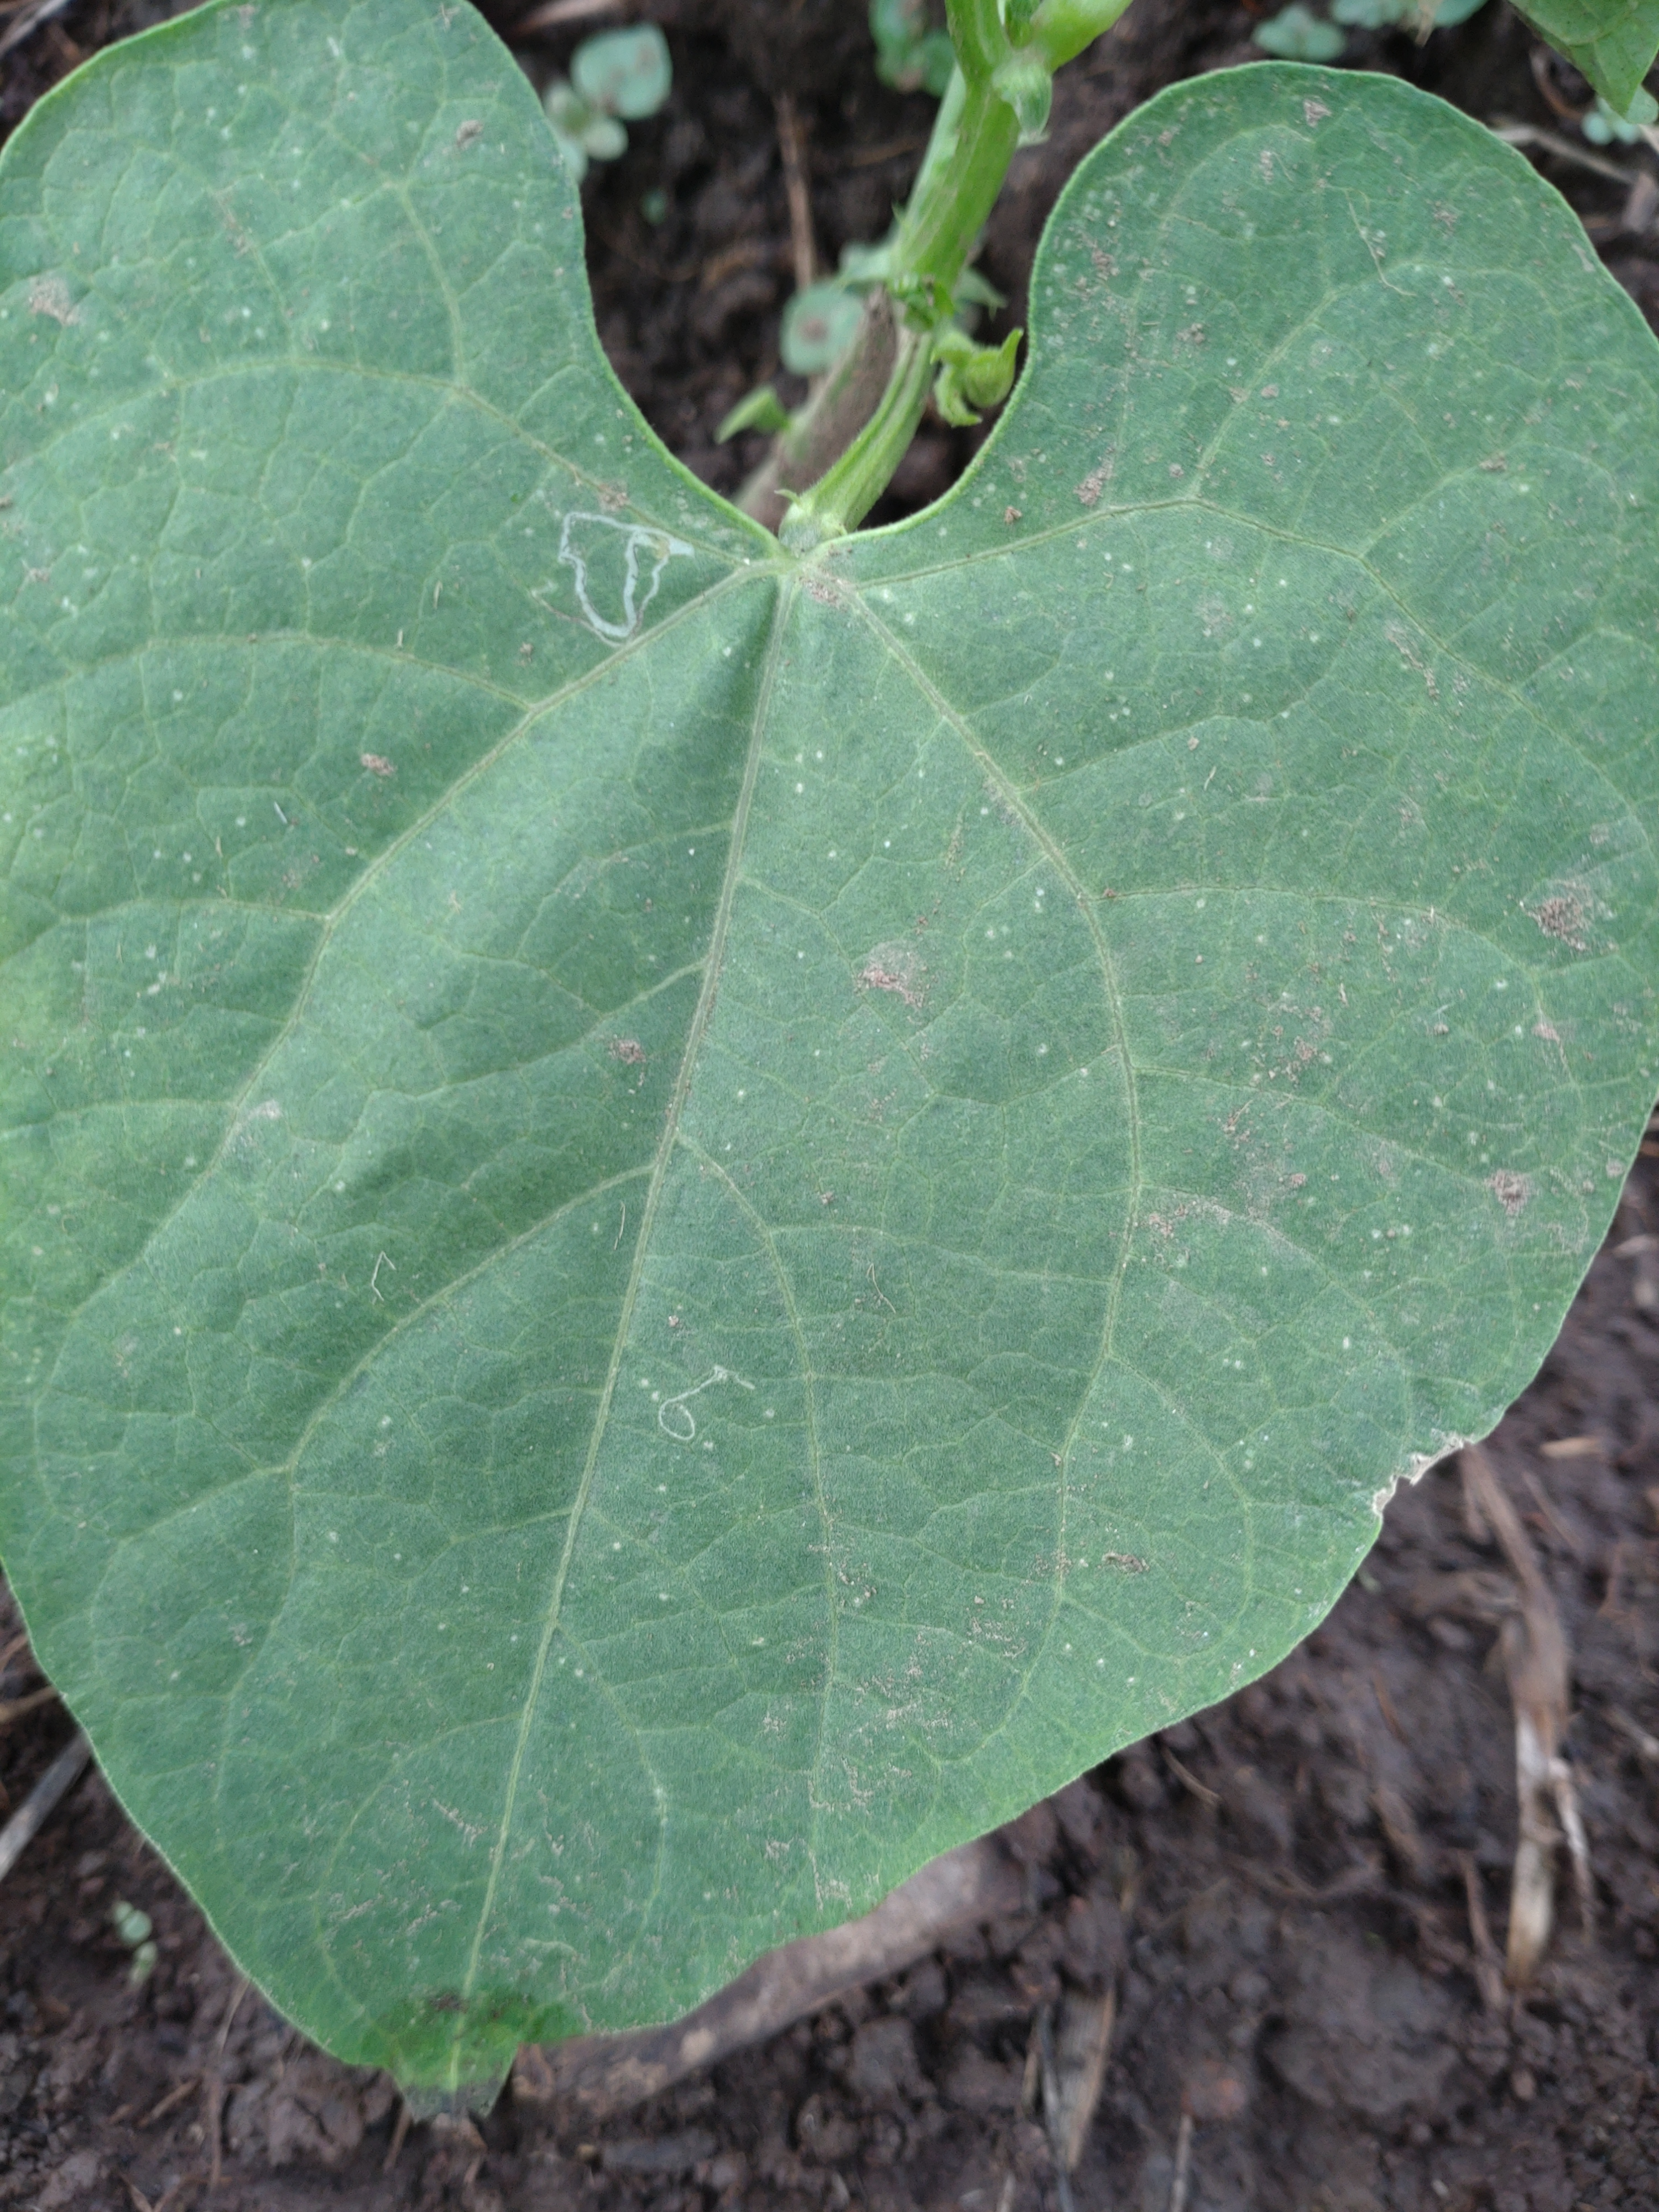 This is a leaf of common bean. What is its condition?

healthy
